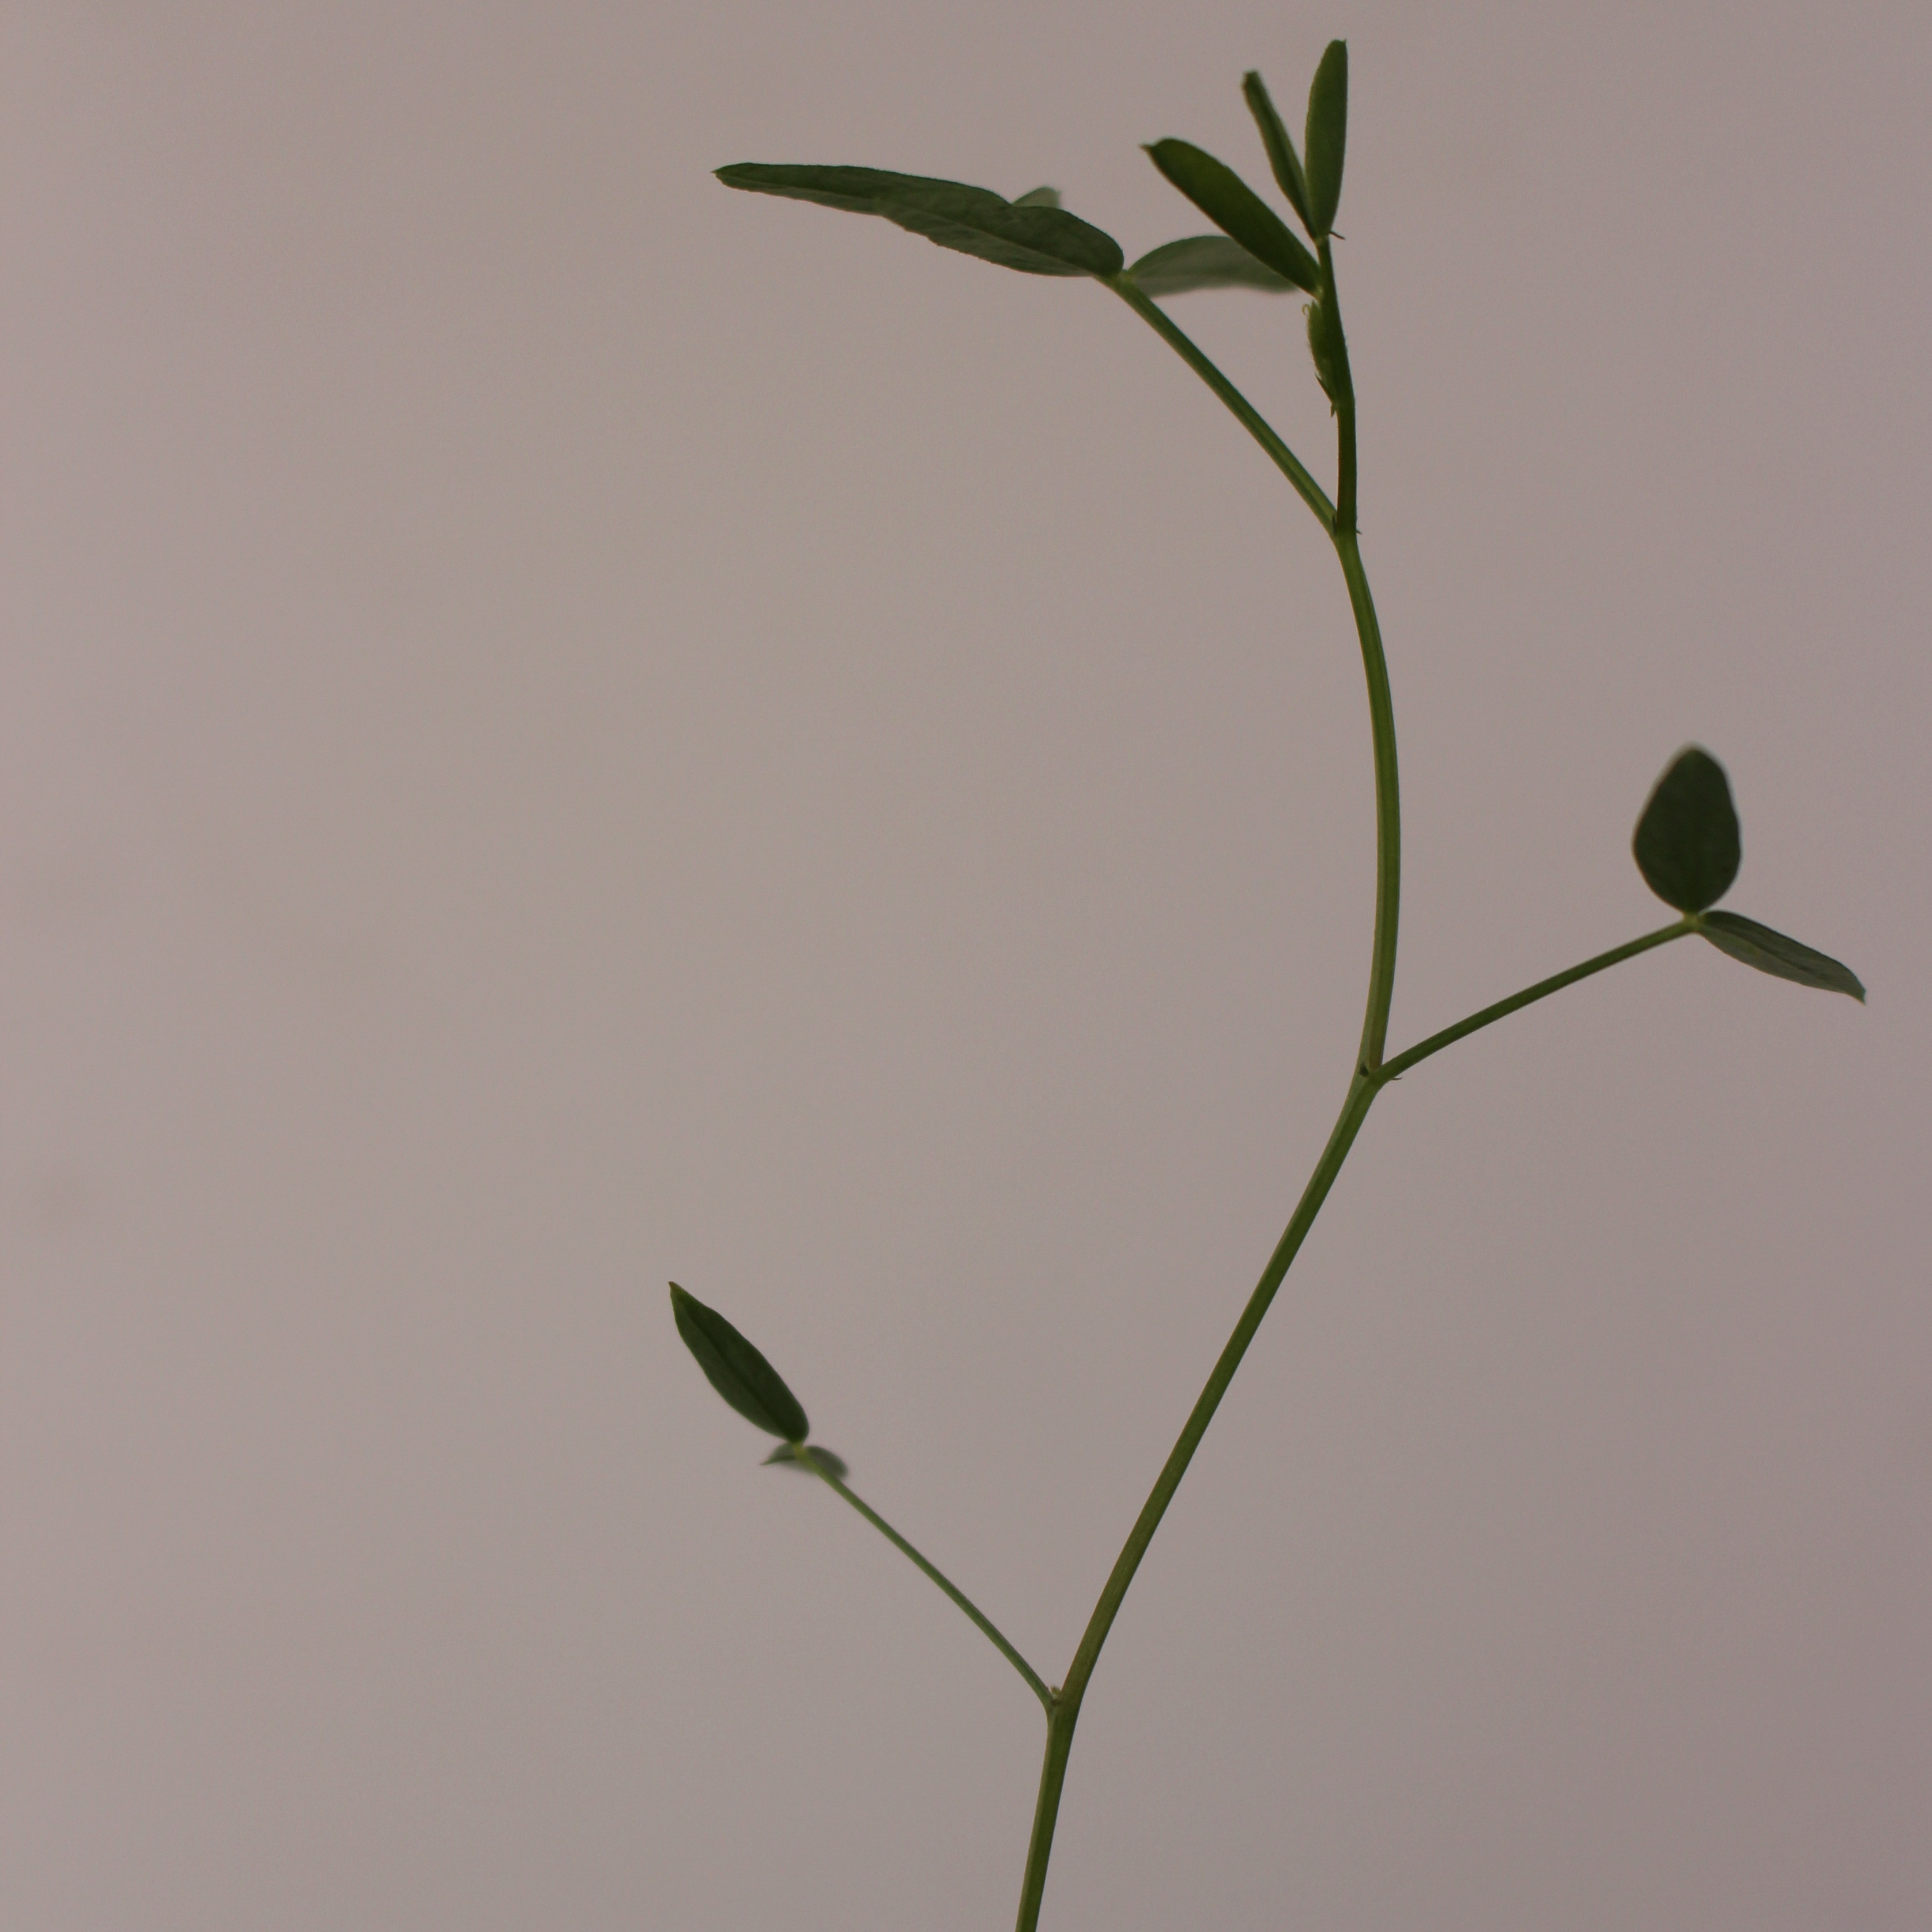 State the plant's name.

Vicia sativa
